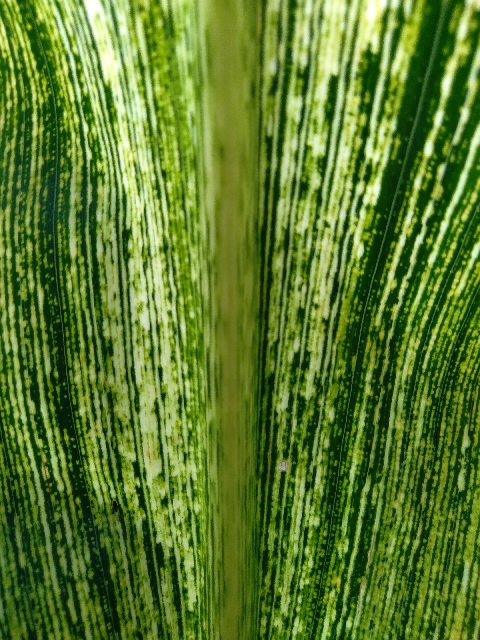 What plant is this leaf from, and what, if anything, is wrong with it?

maize, maize streak virus
